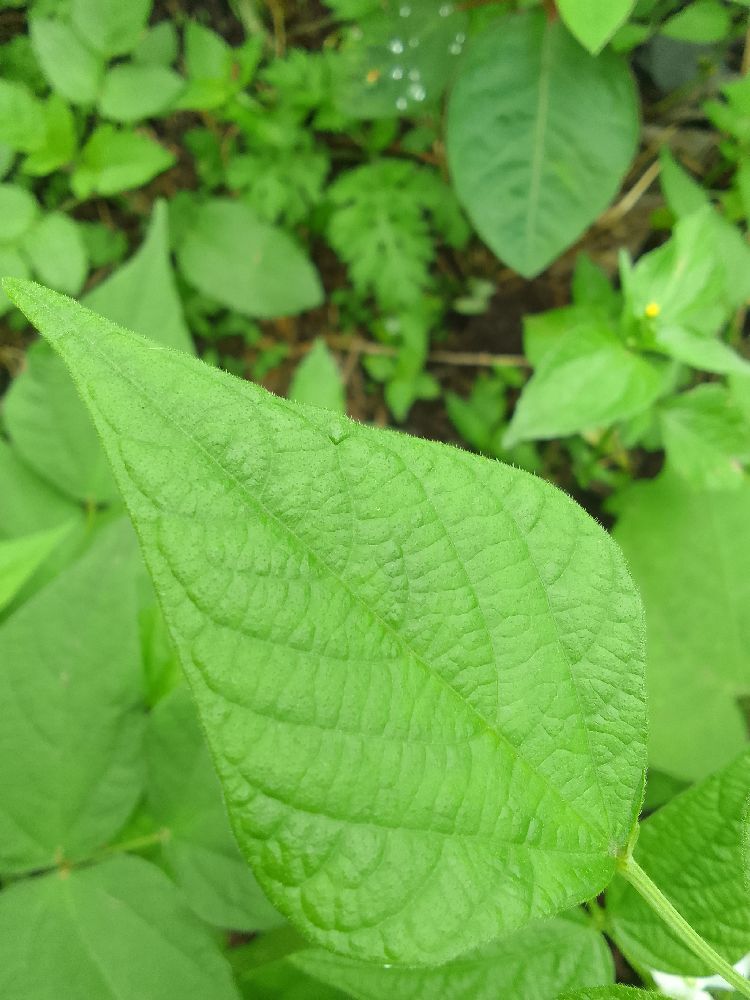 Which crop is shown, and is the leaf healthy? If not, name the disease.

common bean, healthy
